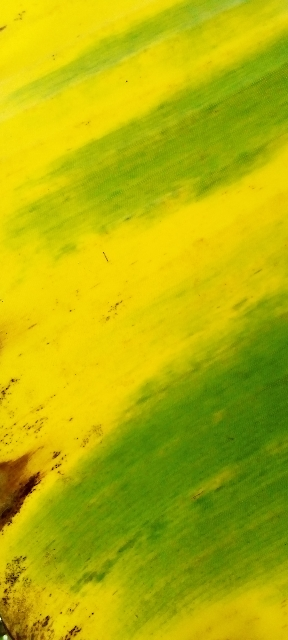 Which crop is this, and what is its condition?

banana, fusarium wilt race 1
